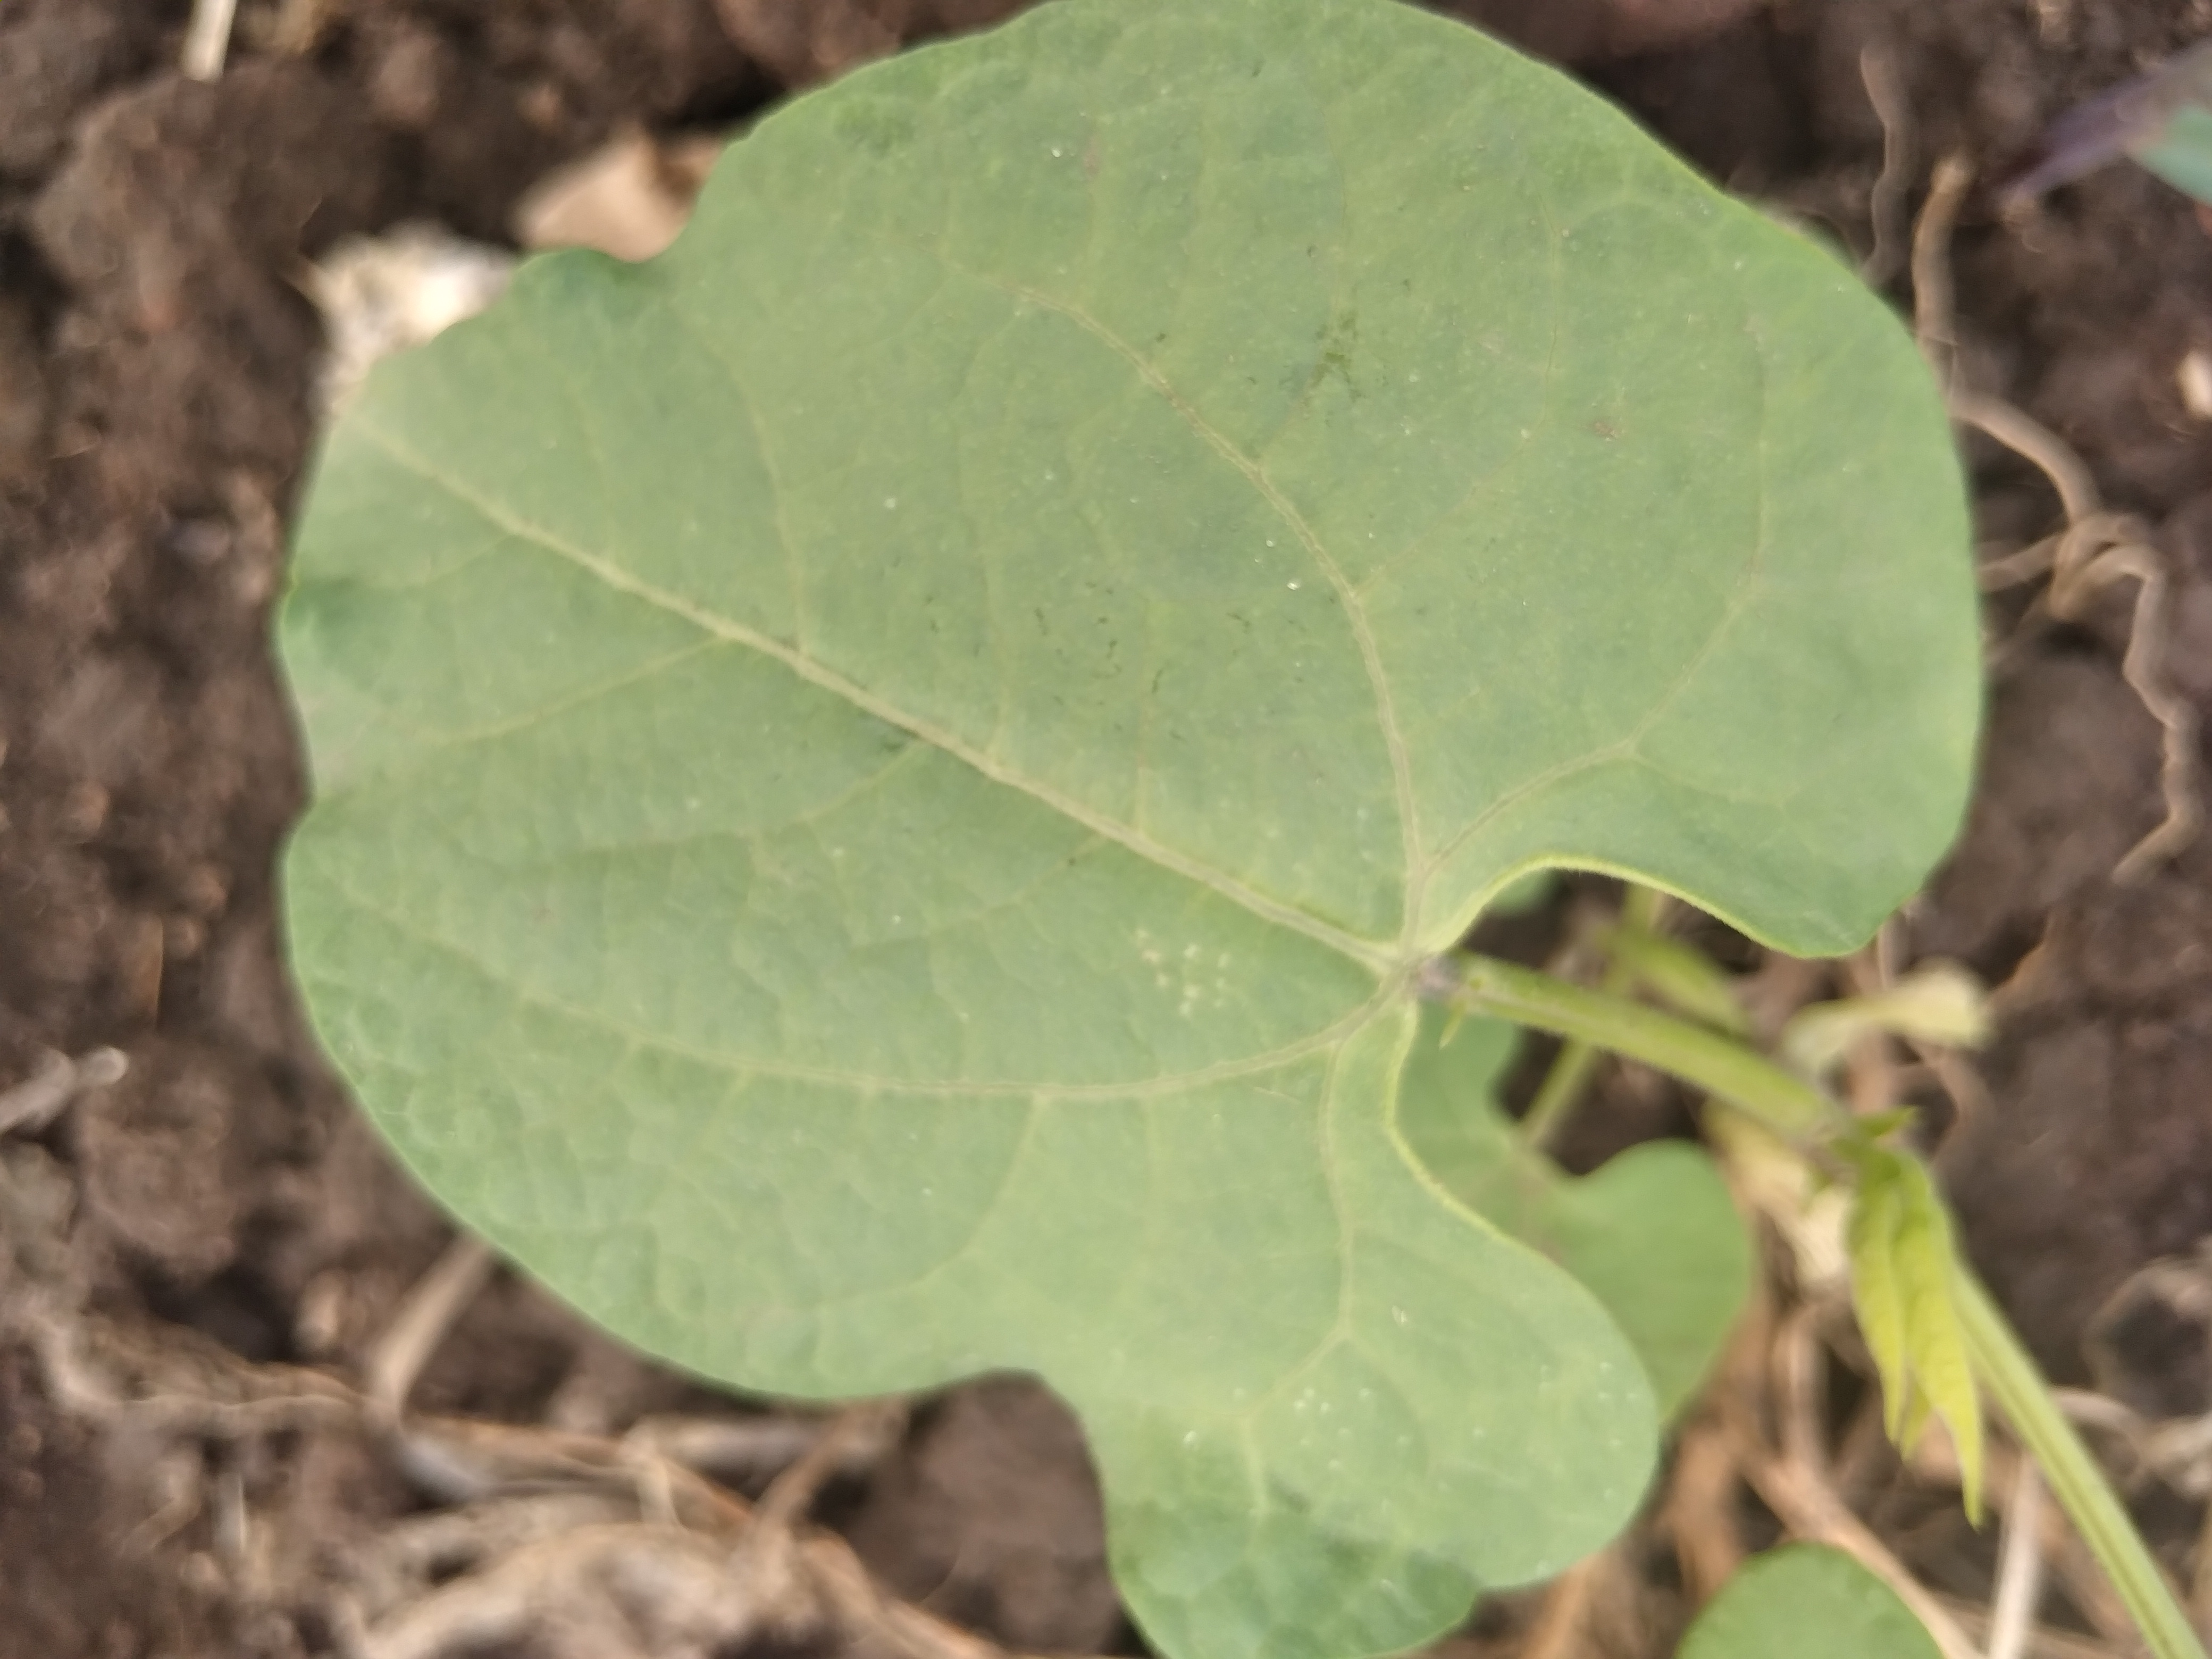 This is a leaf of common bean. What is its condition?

healthy
